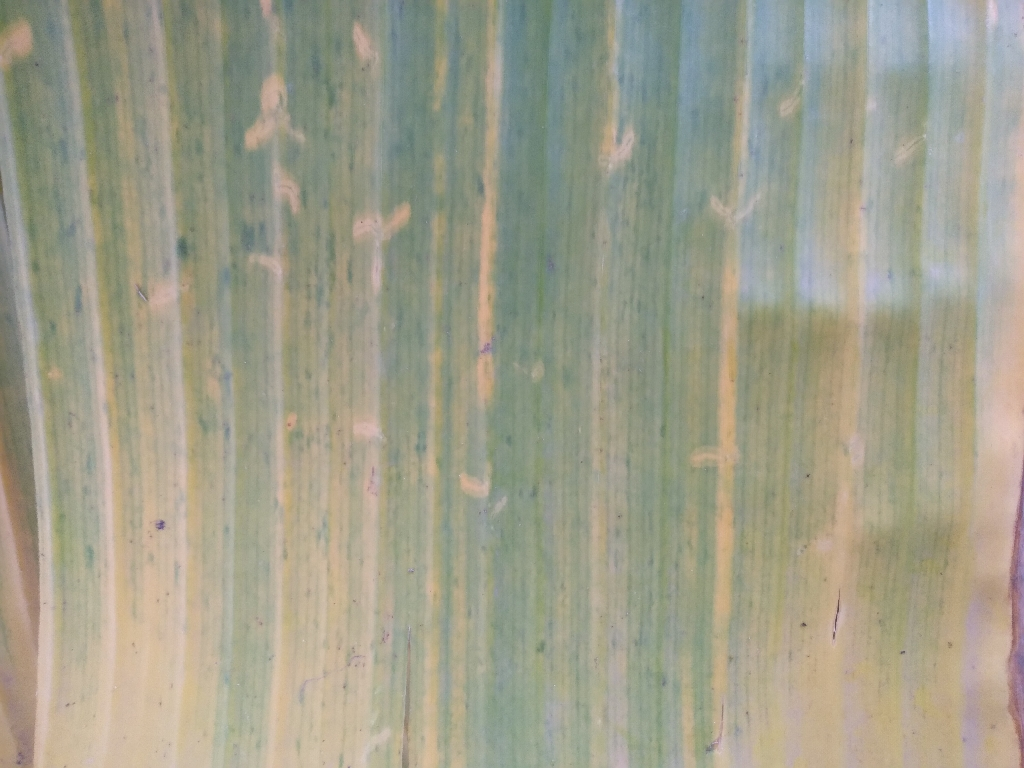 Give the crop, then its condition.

banana, fusarium wilt race 1
